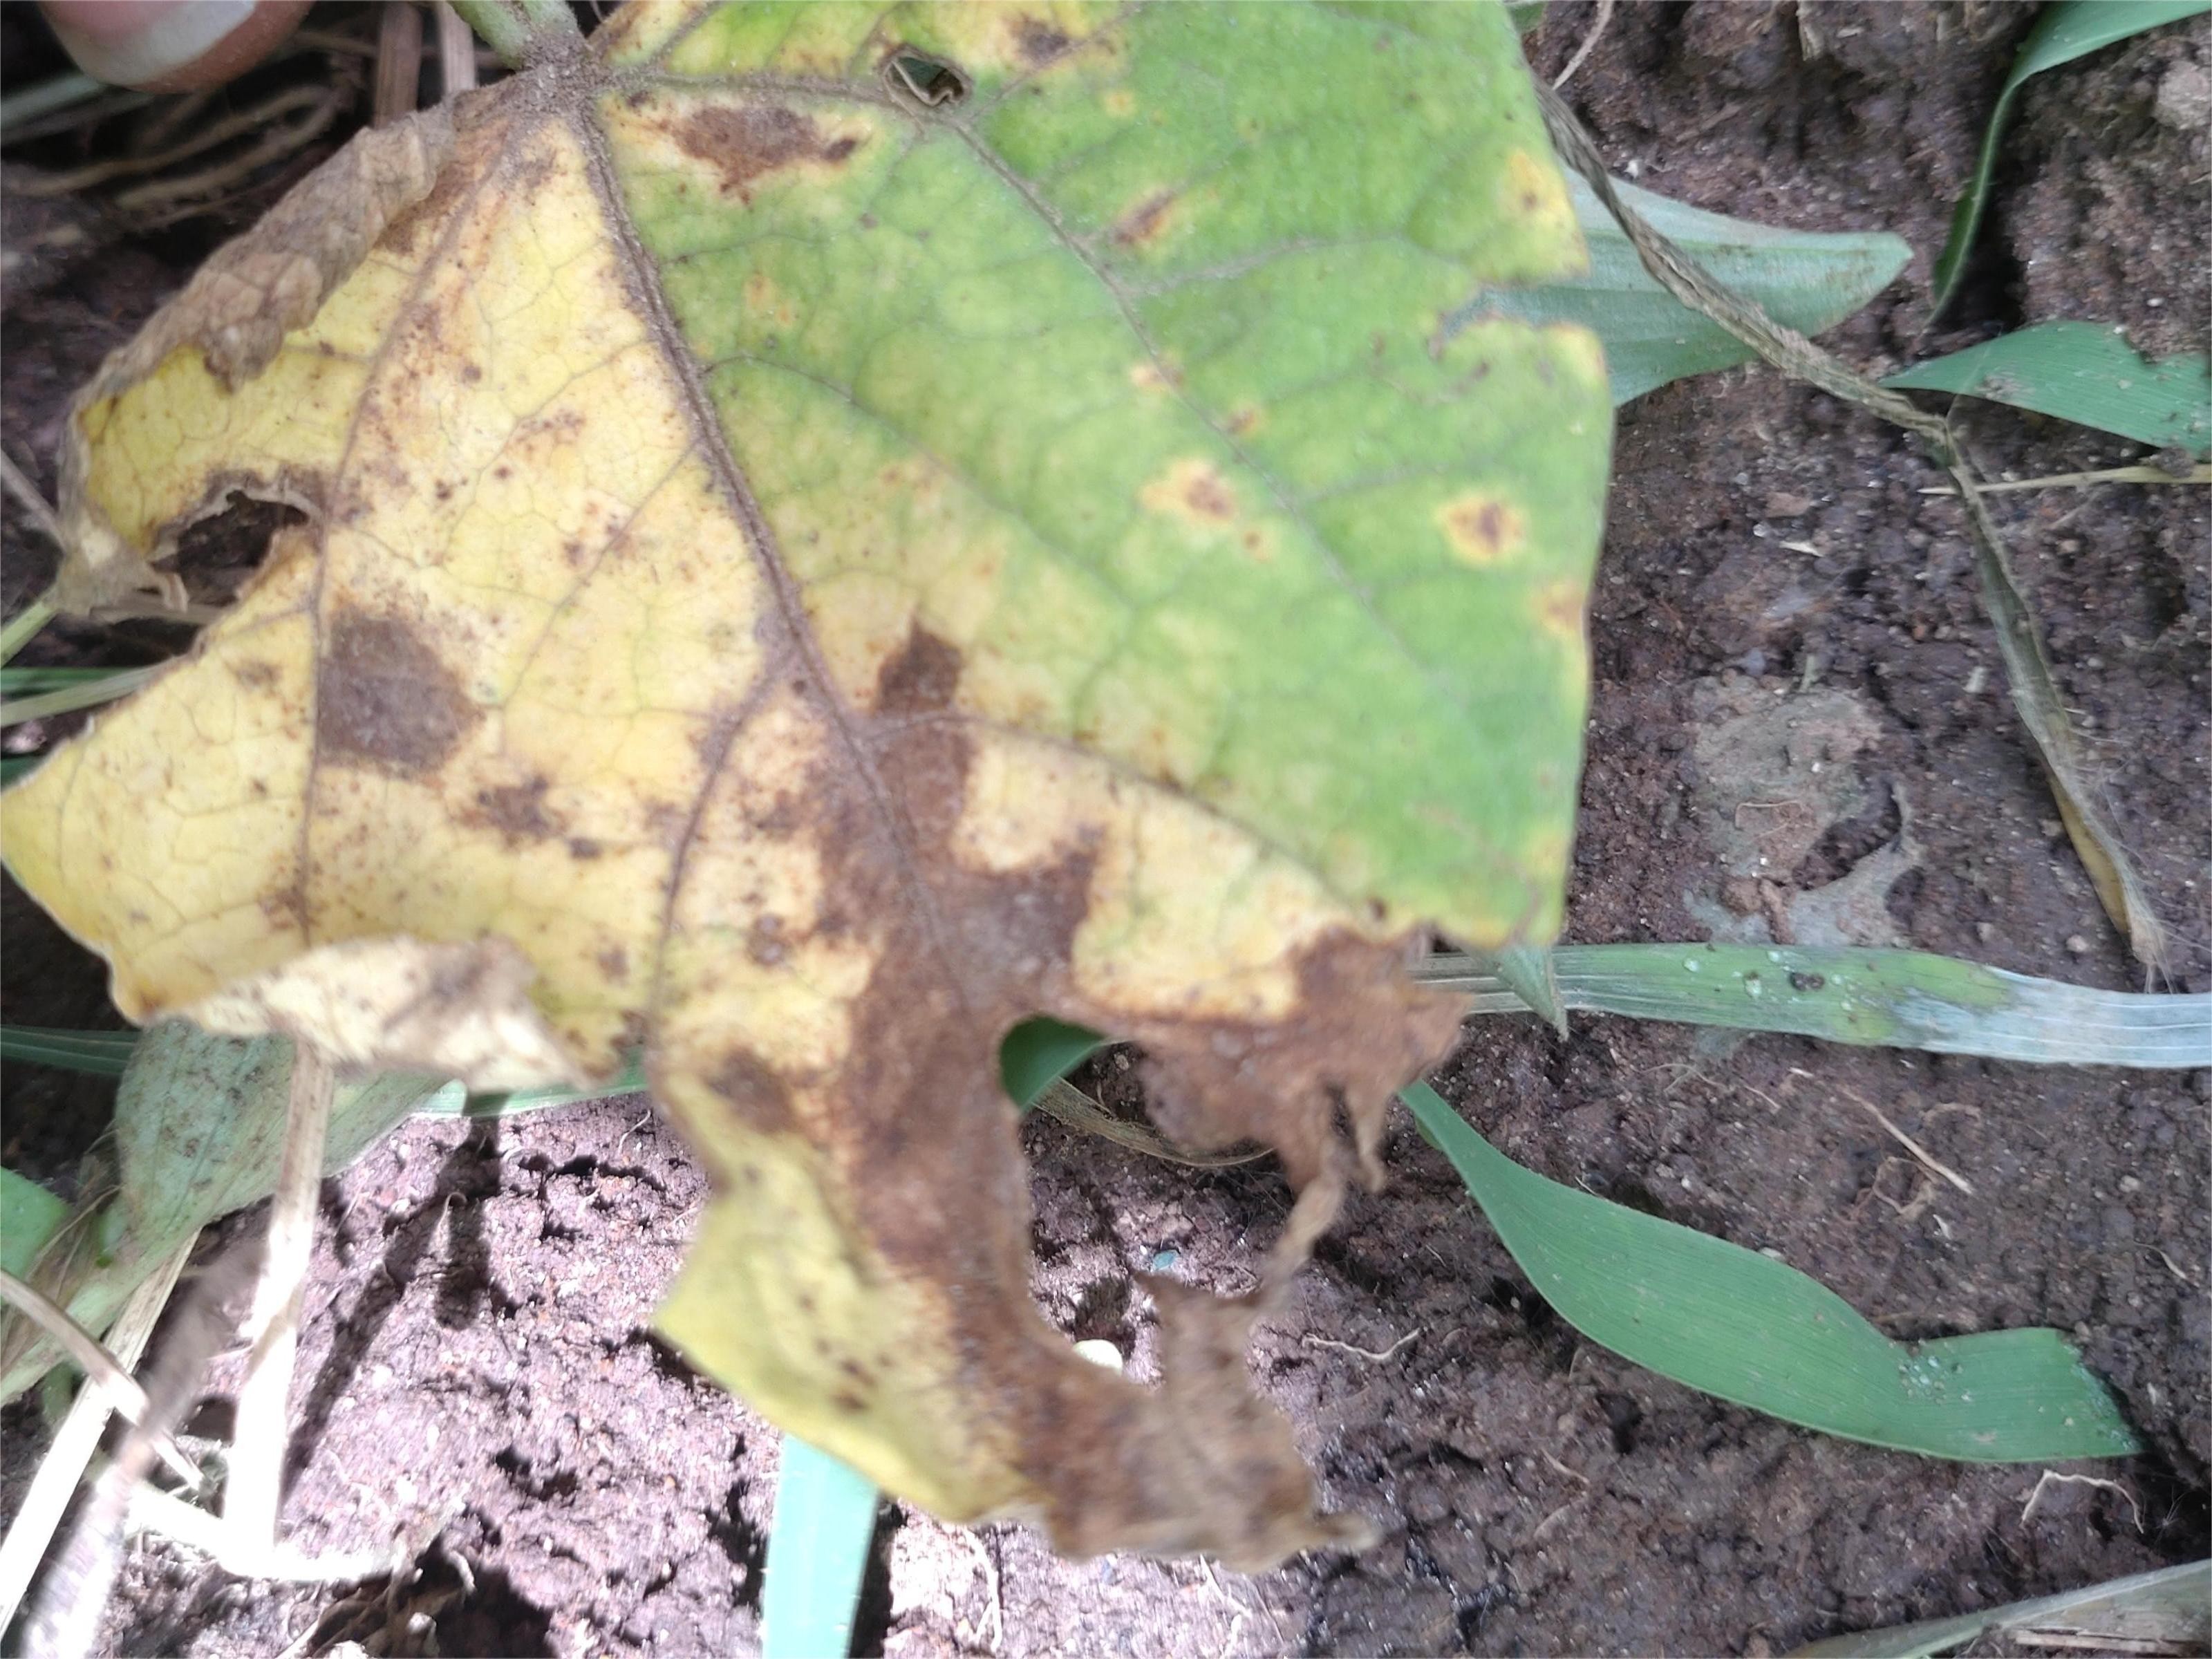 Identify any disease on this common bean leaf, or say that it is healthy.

anthracnose
